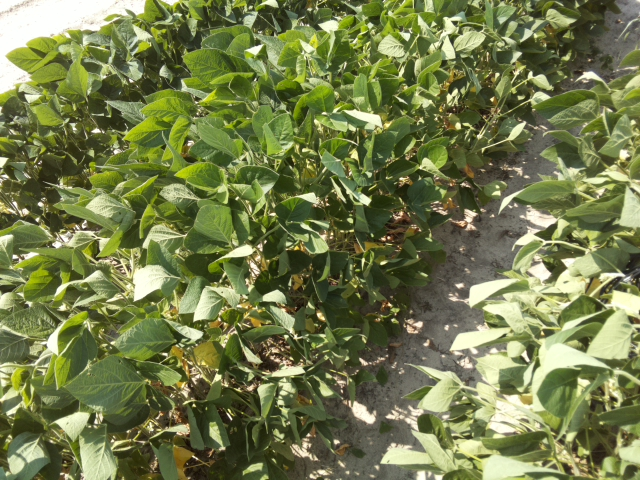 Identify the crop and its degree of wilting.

soybean, slight leaflet or petiole turgor loss in upper canopy
